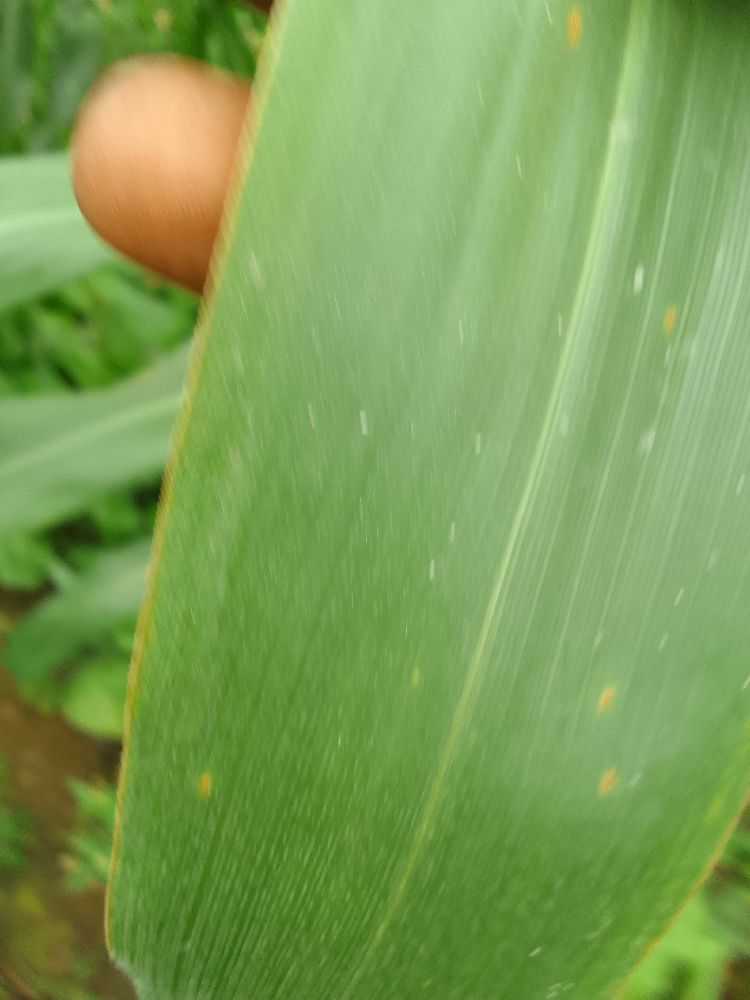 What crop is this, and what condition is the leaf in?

maize, healthy
